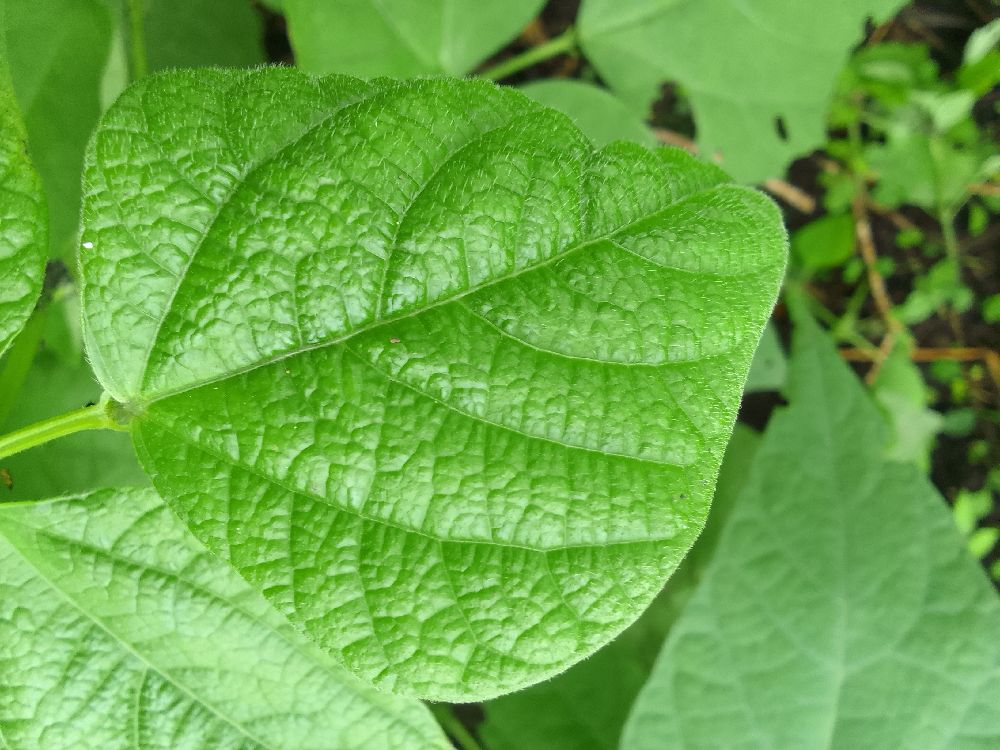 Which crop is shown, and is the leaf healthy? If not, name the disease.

common bean, healthy
